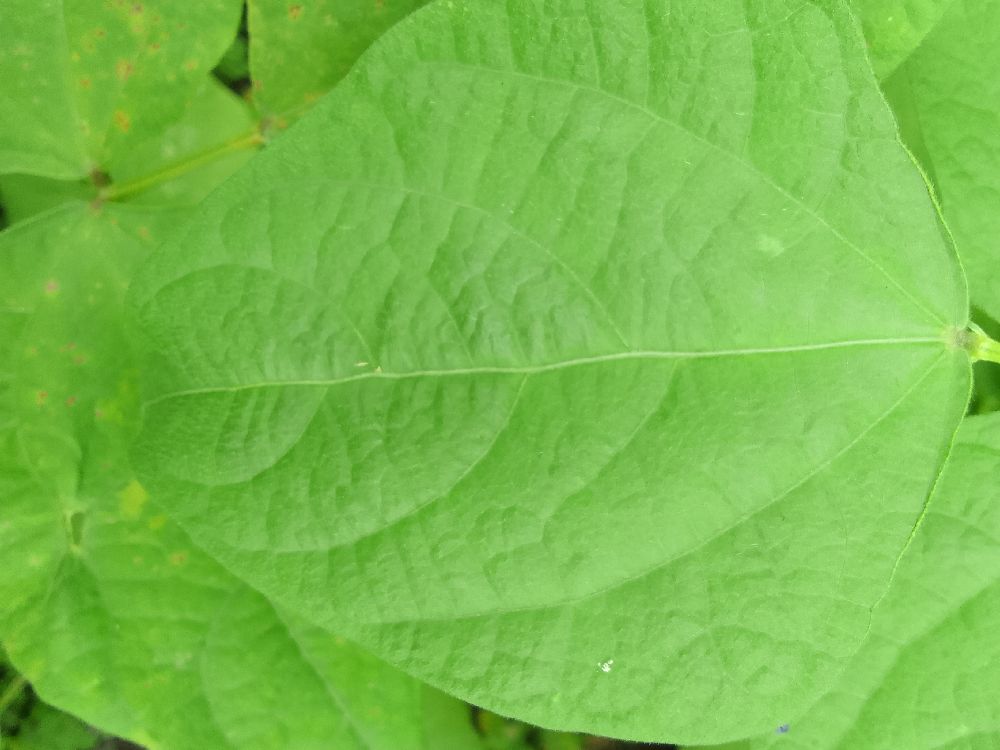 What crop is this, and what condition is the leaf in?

common bean, healthy
